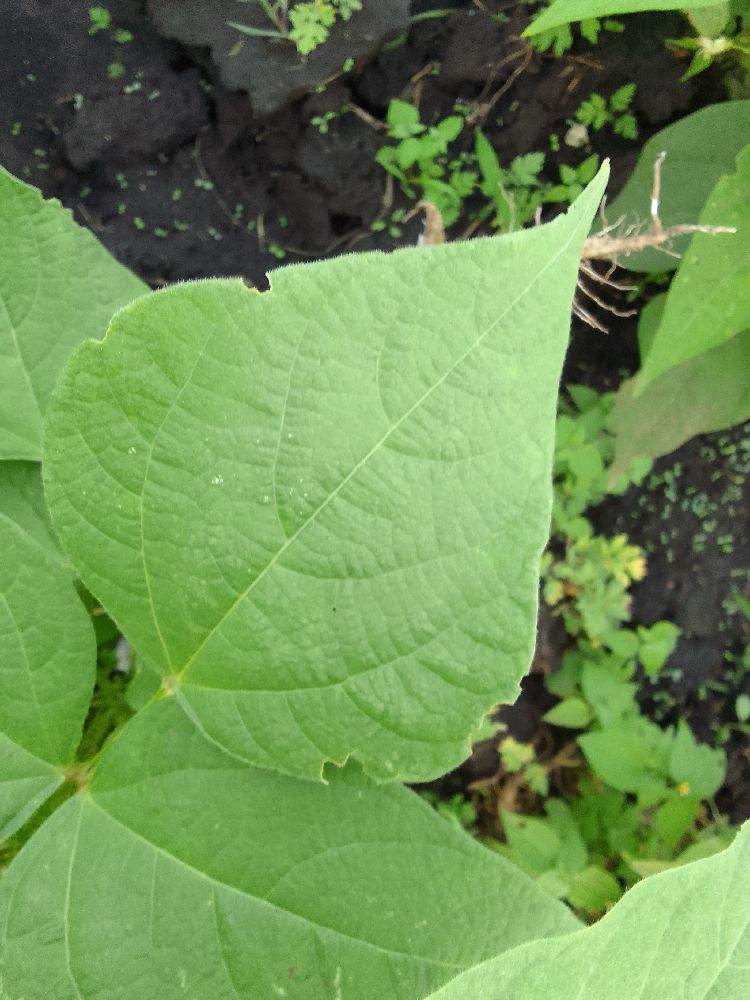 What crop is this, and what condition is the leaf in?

common bean, healthy
